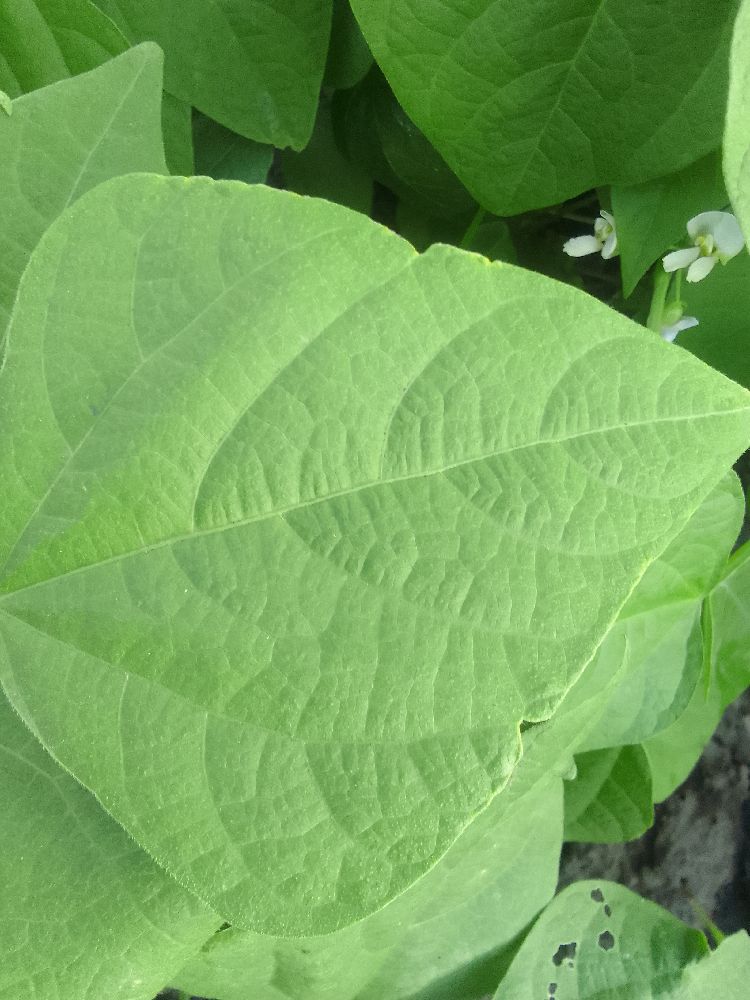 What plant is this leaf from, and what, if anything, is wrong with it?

common bean, healthy
